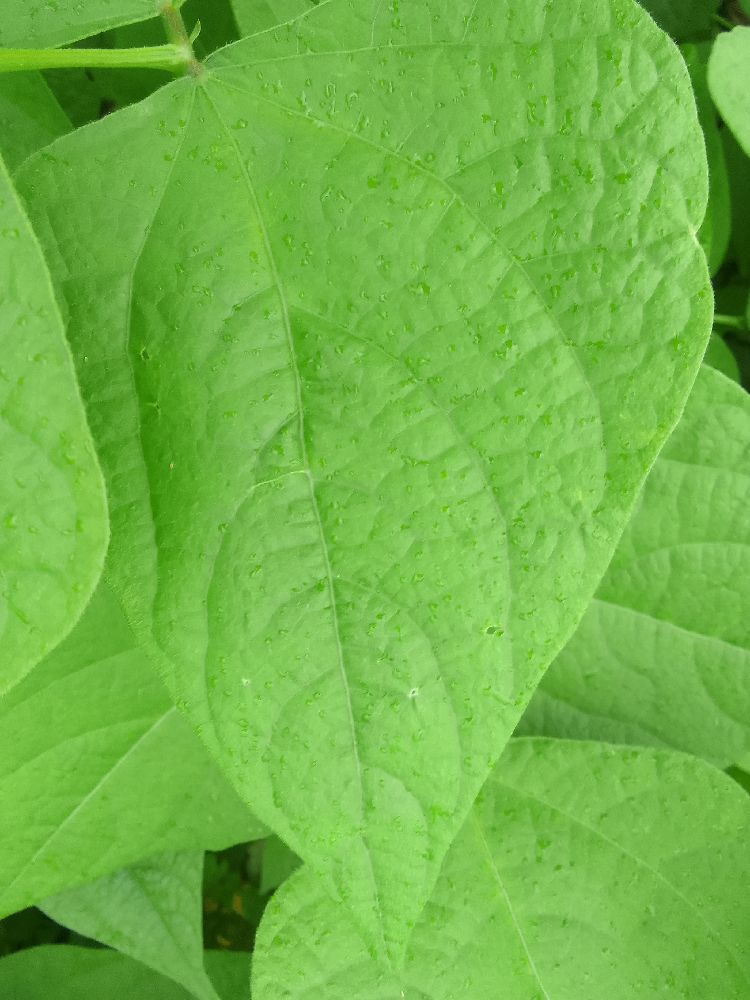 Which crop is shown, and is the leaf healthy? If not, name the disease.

common bean, healthy
